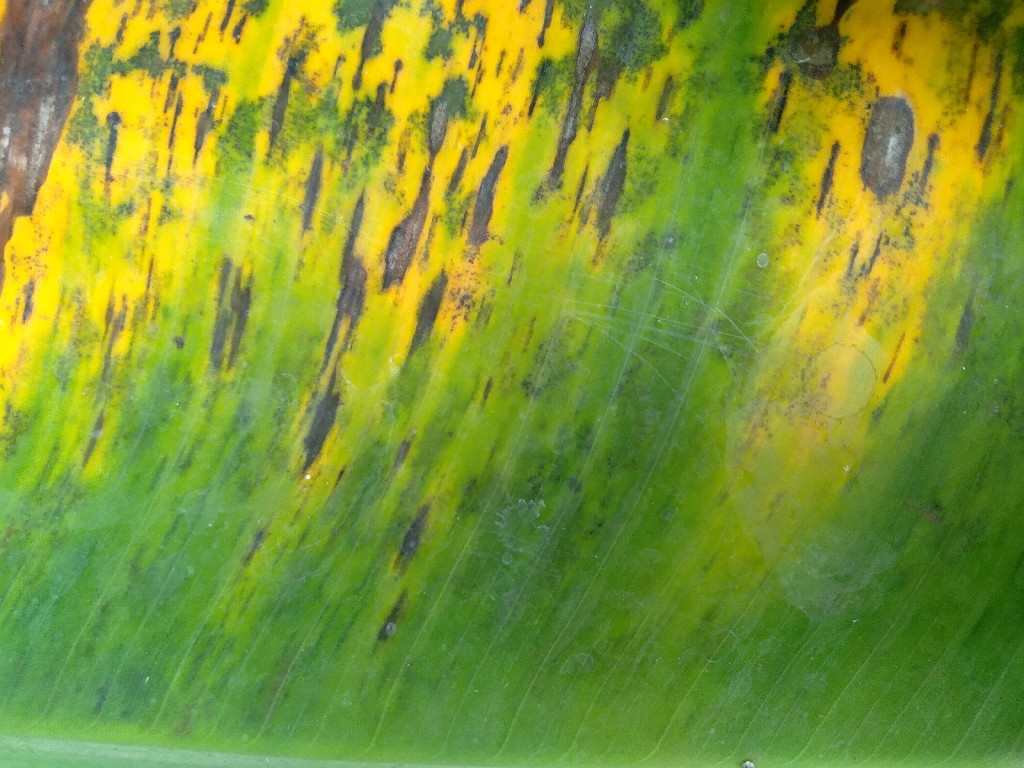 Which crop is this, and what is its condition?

banana, black sigatoka
